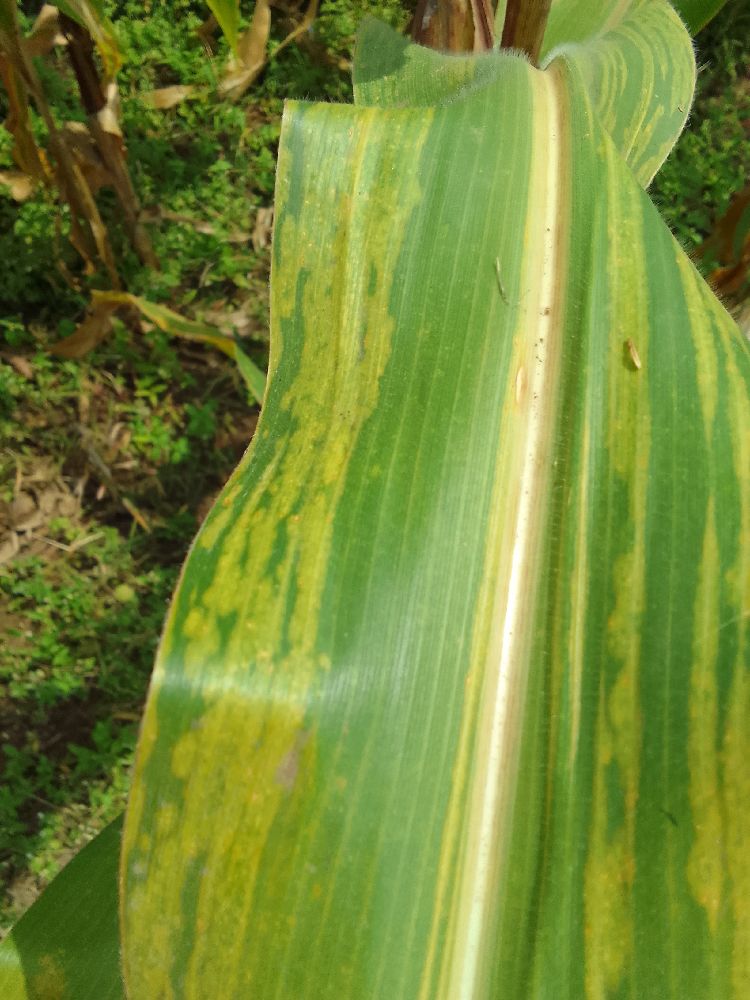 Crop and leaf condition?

maize, maize lethal necrosis
